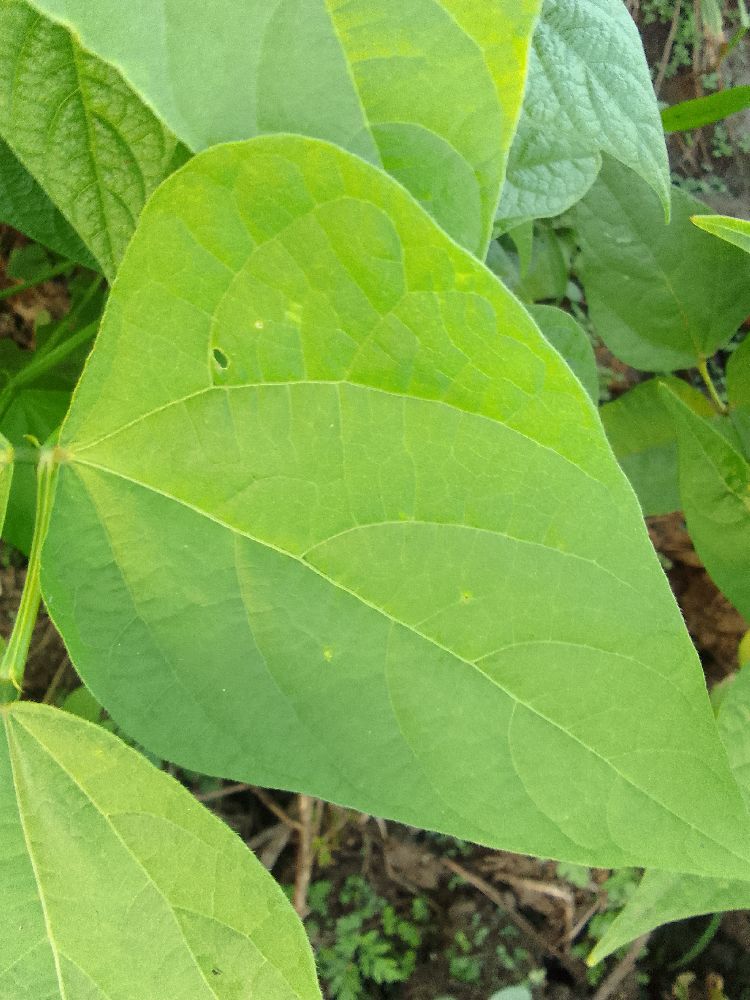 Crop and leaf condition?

common bean, healthy
